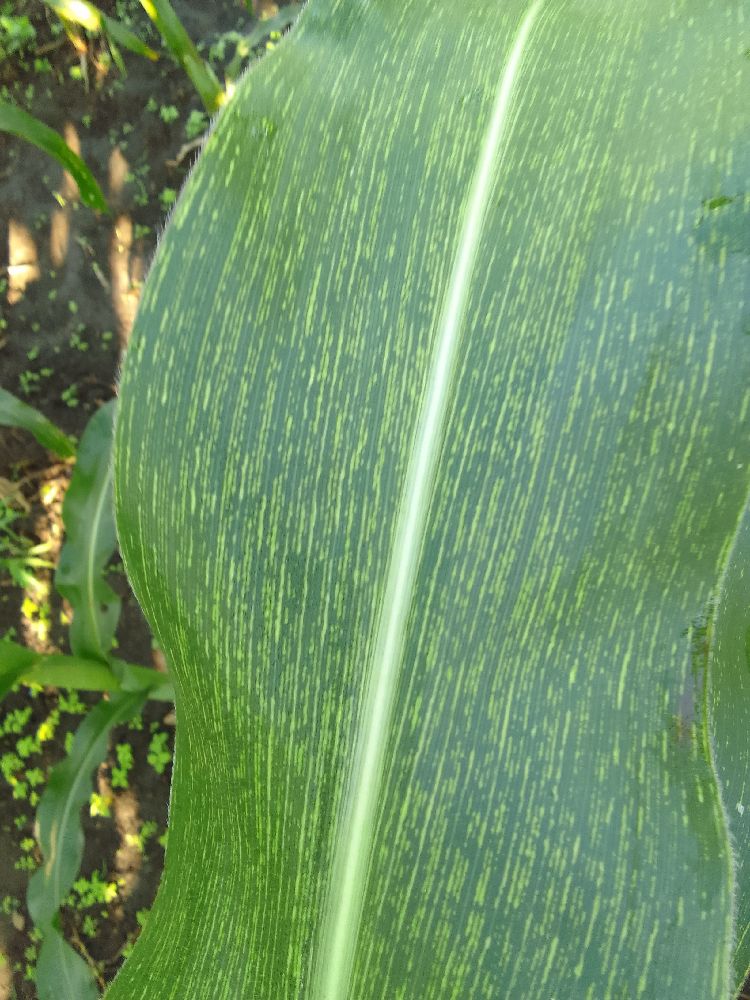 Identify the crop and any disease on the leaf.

maize, maize streak virus
